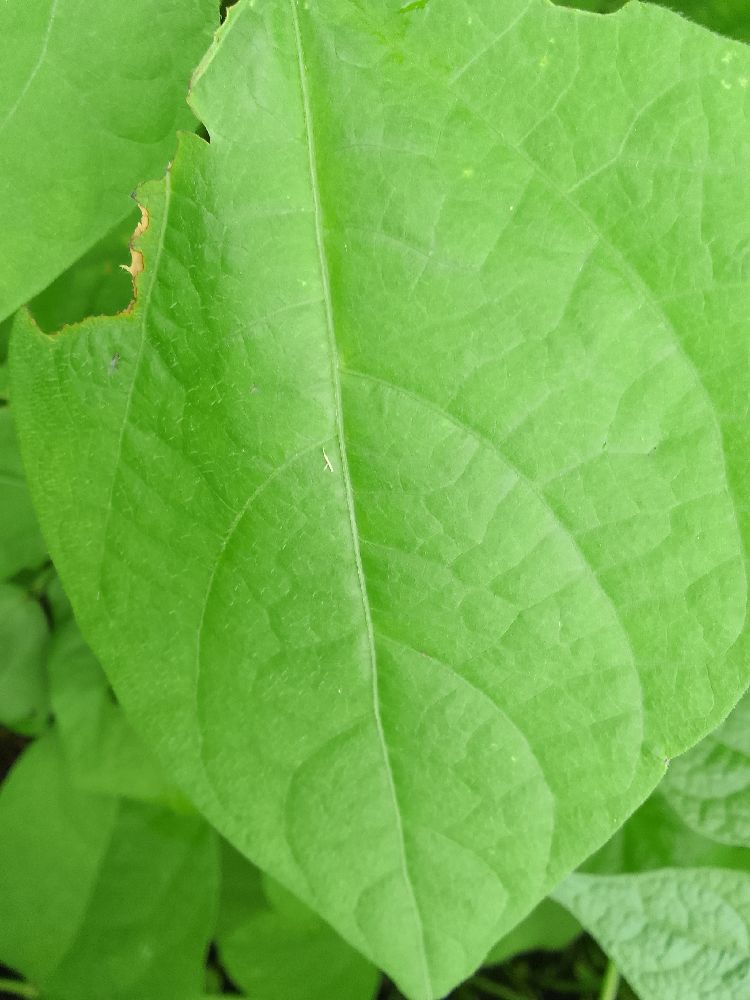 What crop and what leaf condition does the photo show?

maize, healthy
